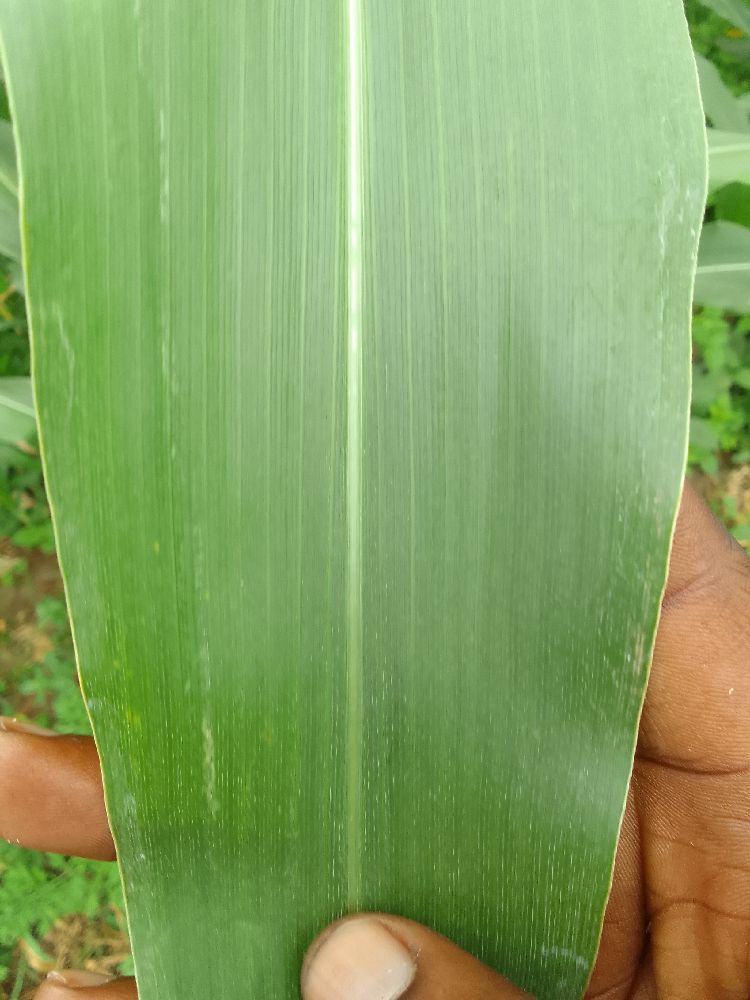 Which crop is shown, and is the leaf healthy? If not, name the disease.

maize, healthy
